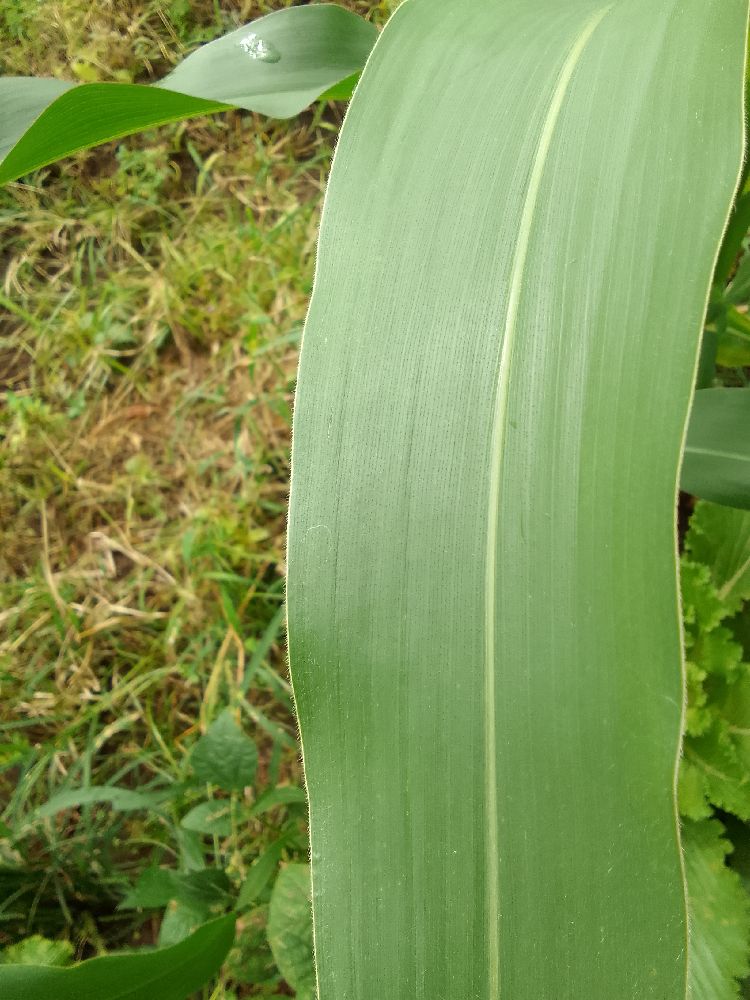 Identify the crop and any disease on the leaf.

maize, healthy
